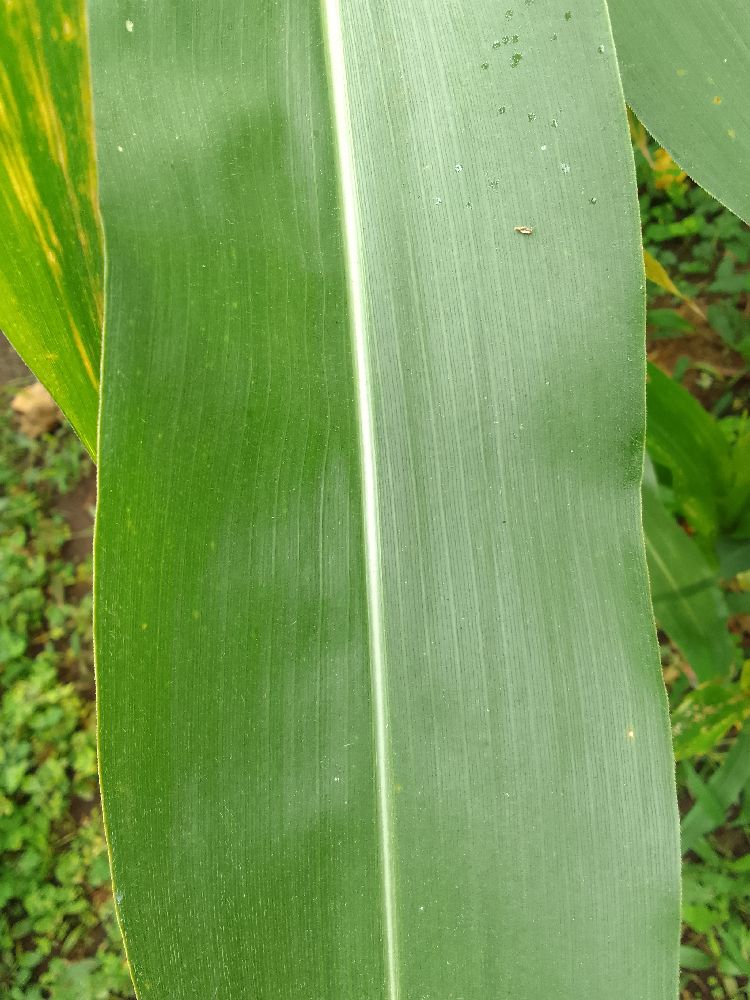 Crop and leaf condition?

maize, healthy
